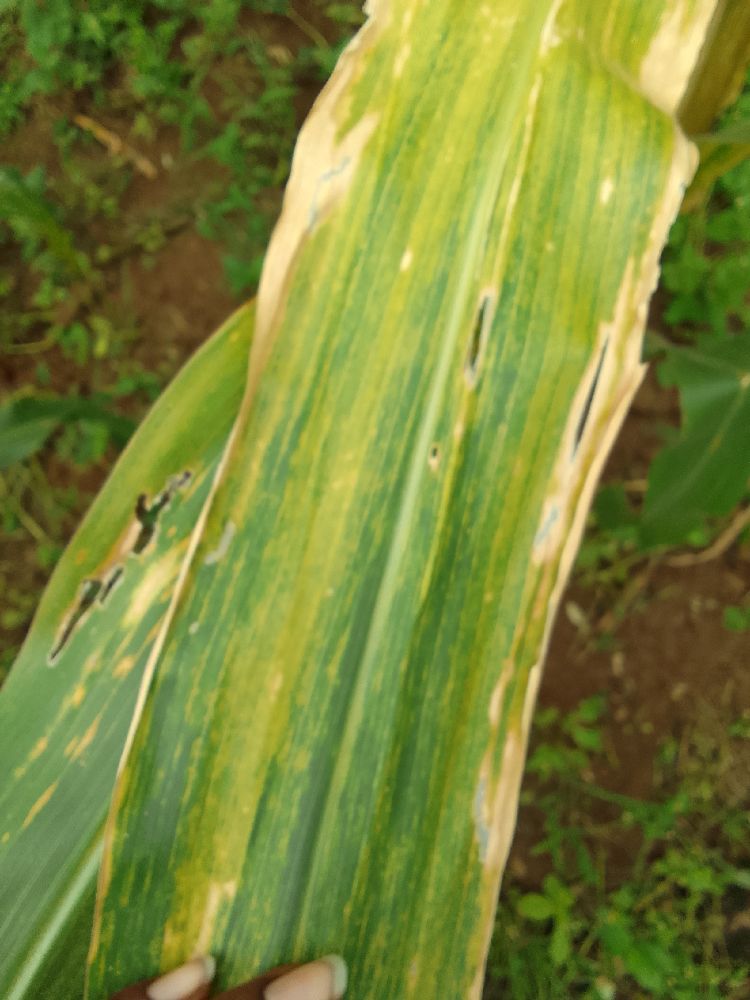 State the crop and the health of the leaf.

maize, maize lethal necrosis
